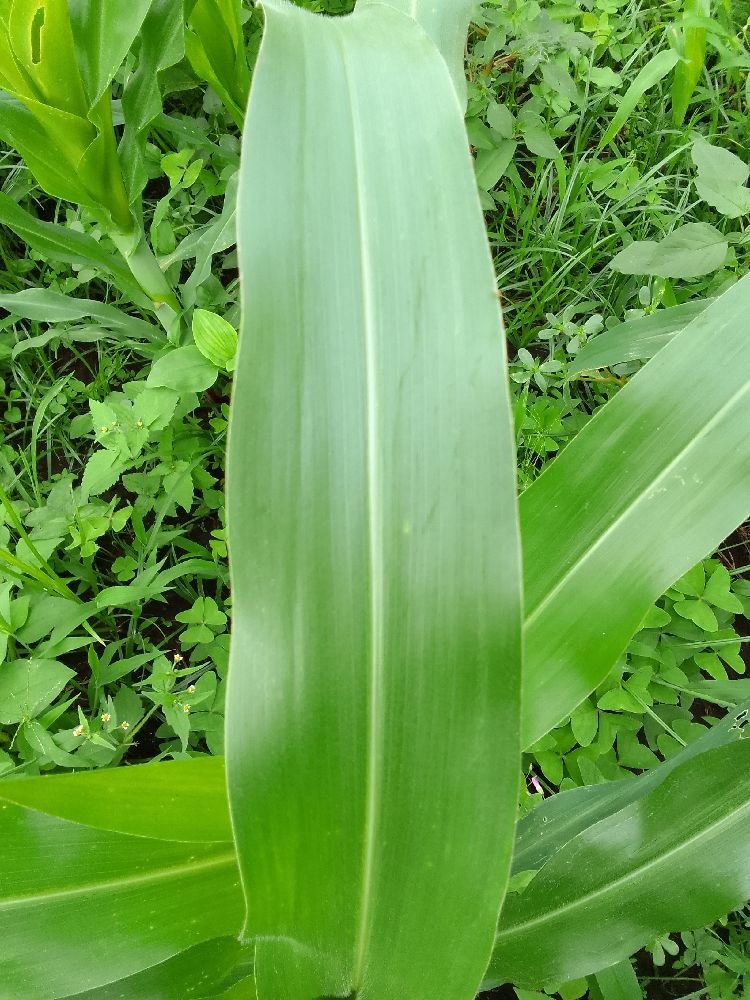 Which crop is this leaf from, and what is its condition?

maize, healthy
